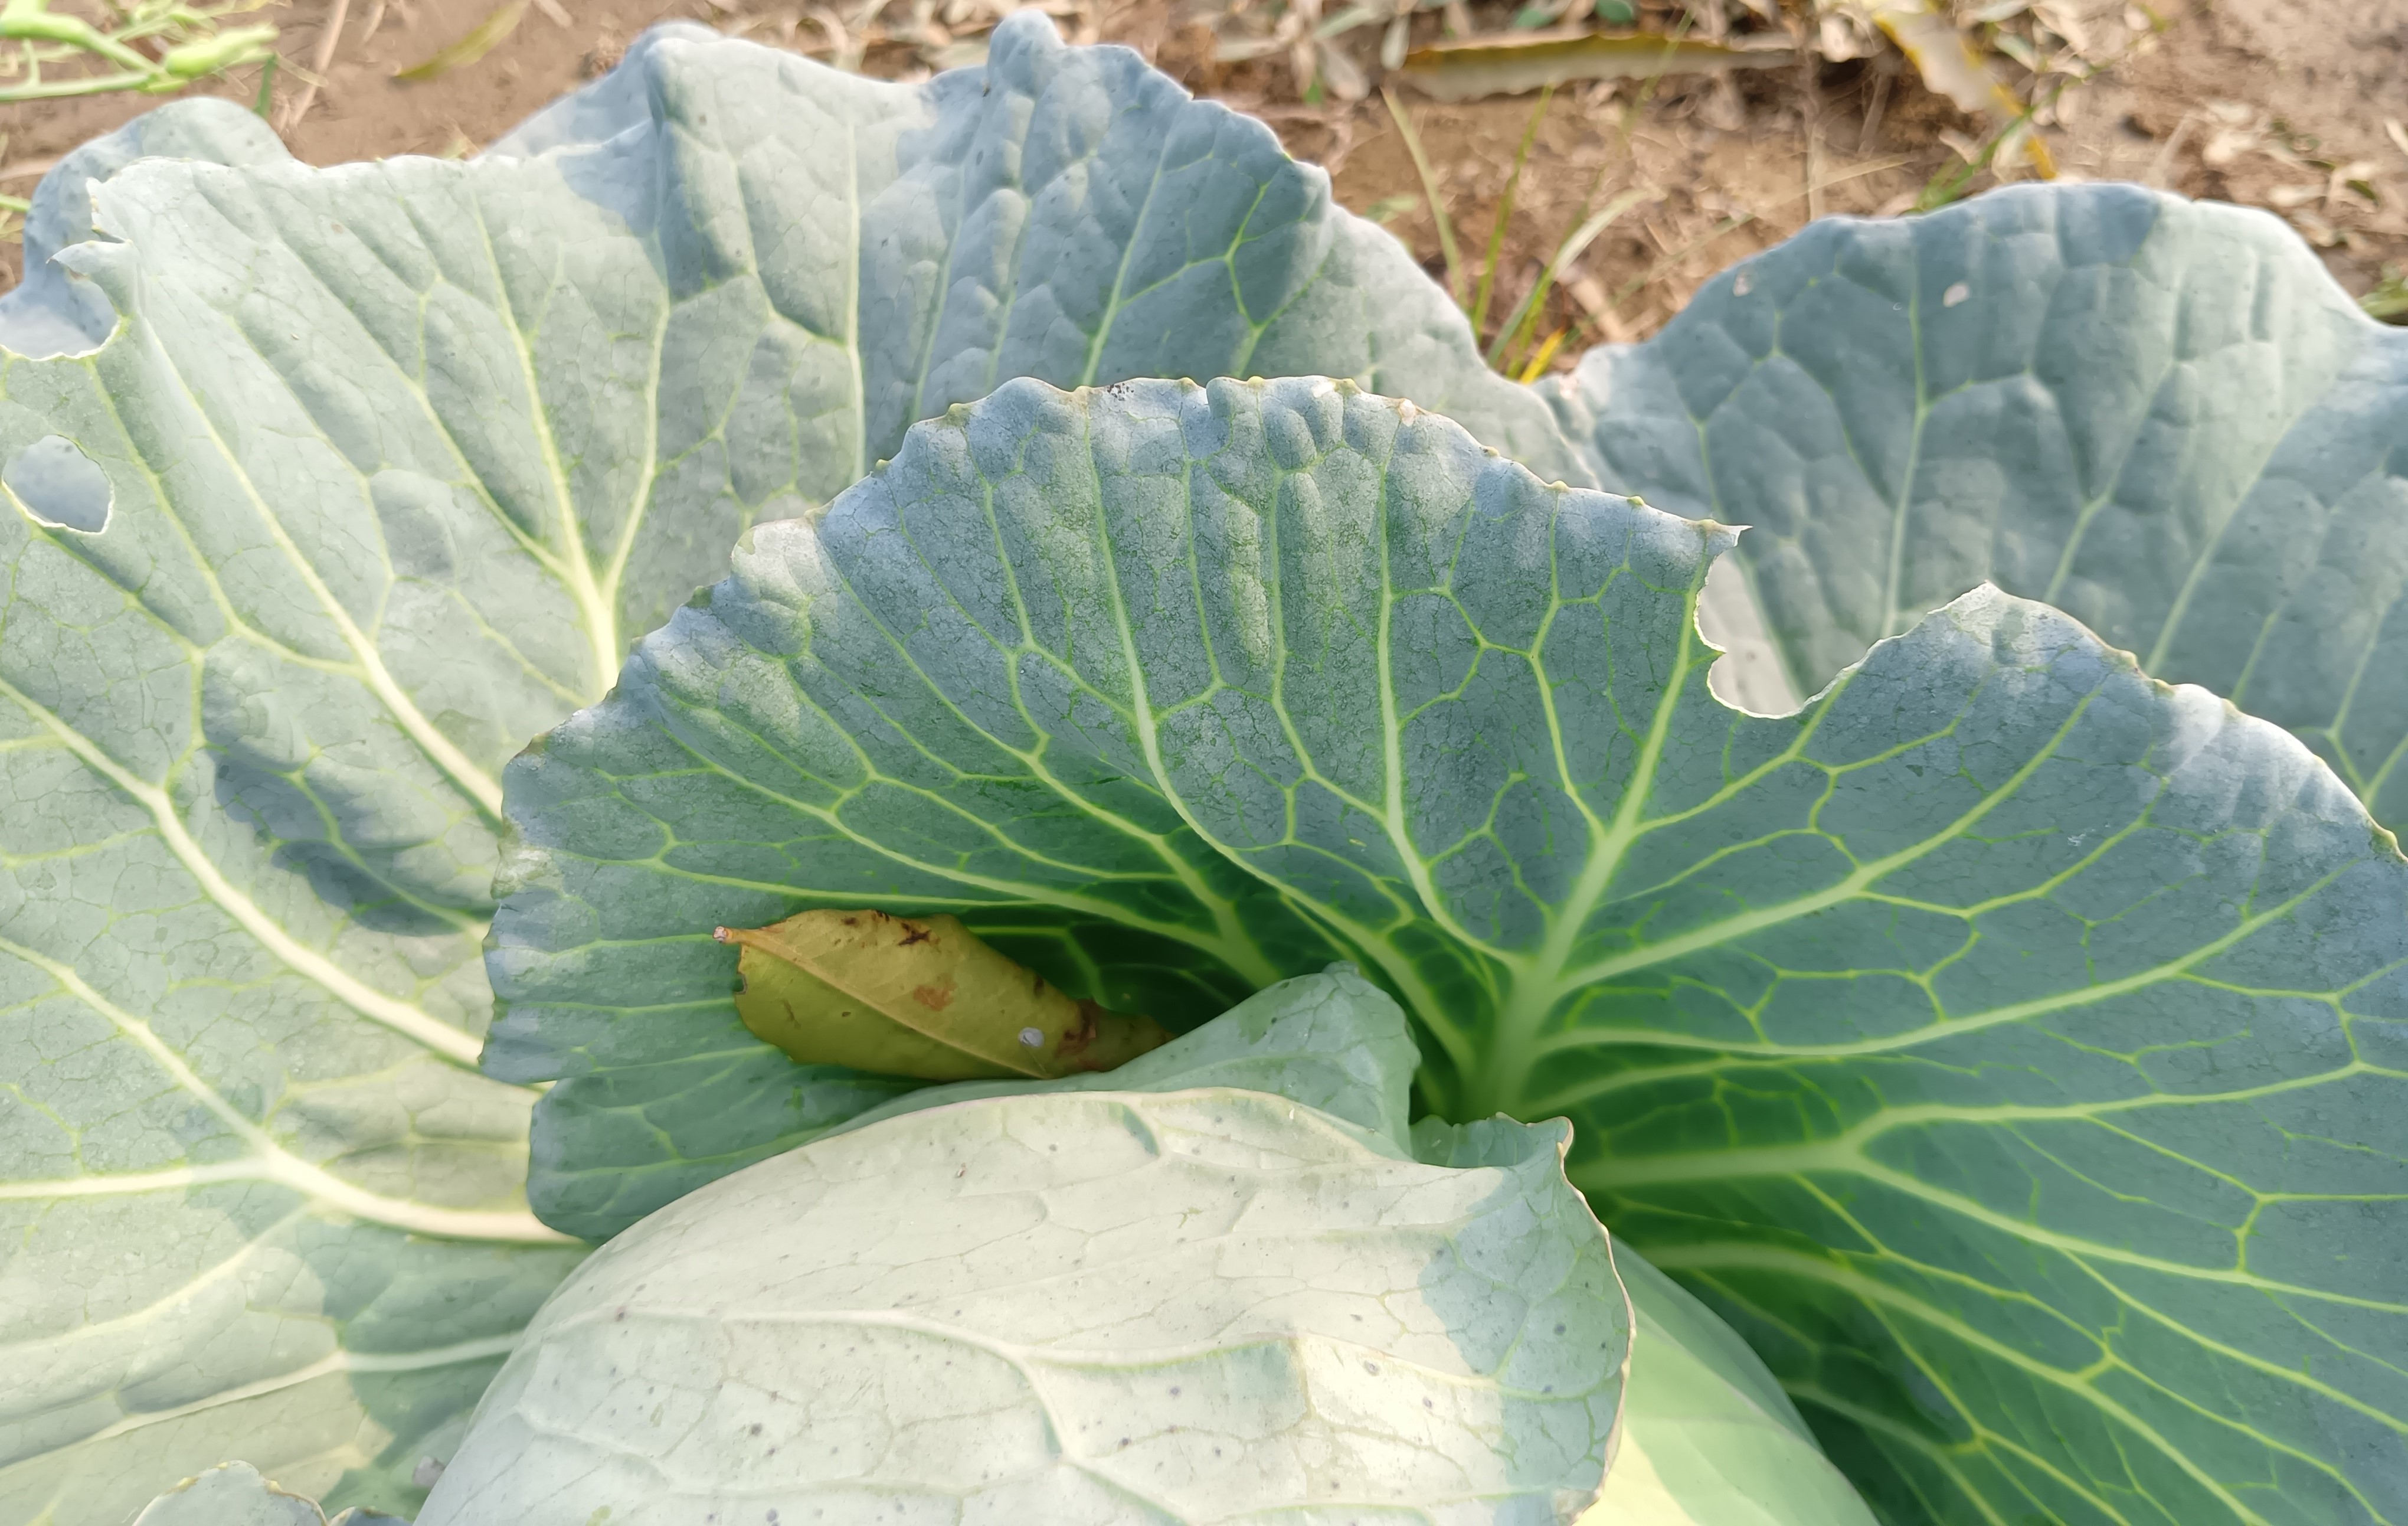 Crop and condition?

cabbage, healthy
